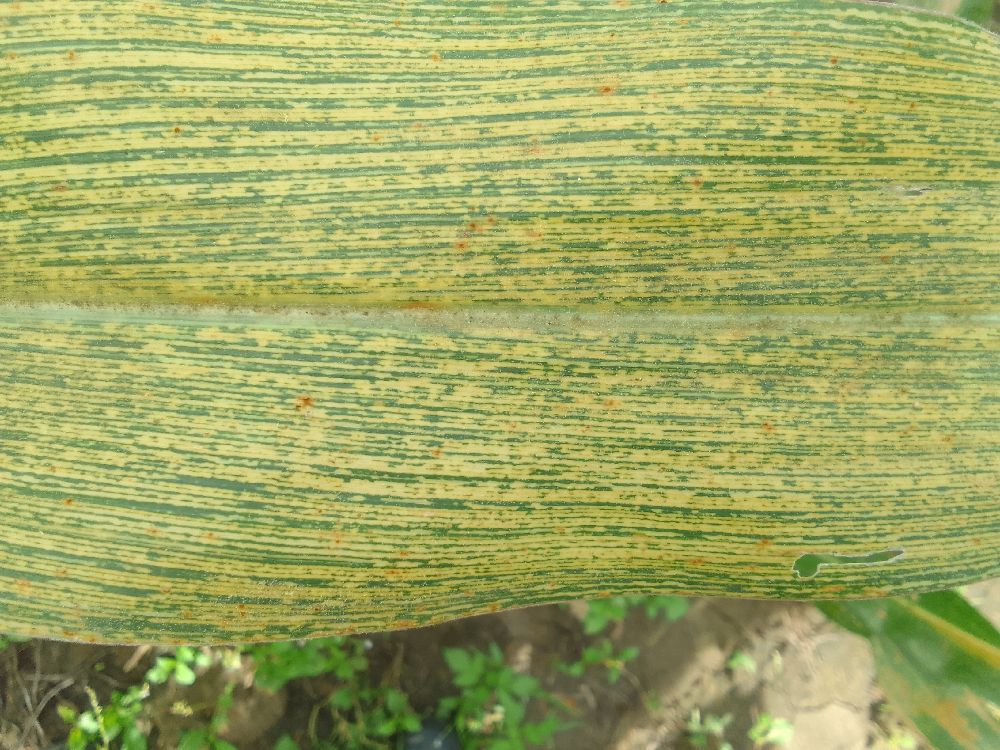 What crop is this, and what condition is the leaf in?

maize, maize streak virus
